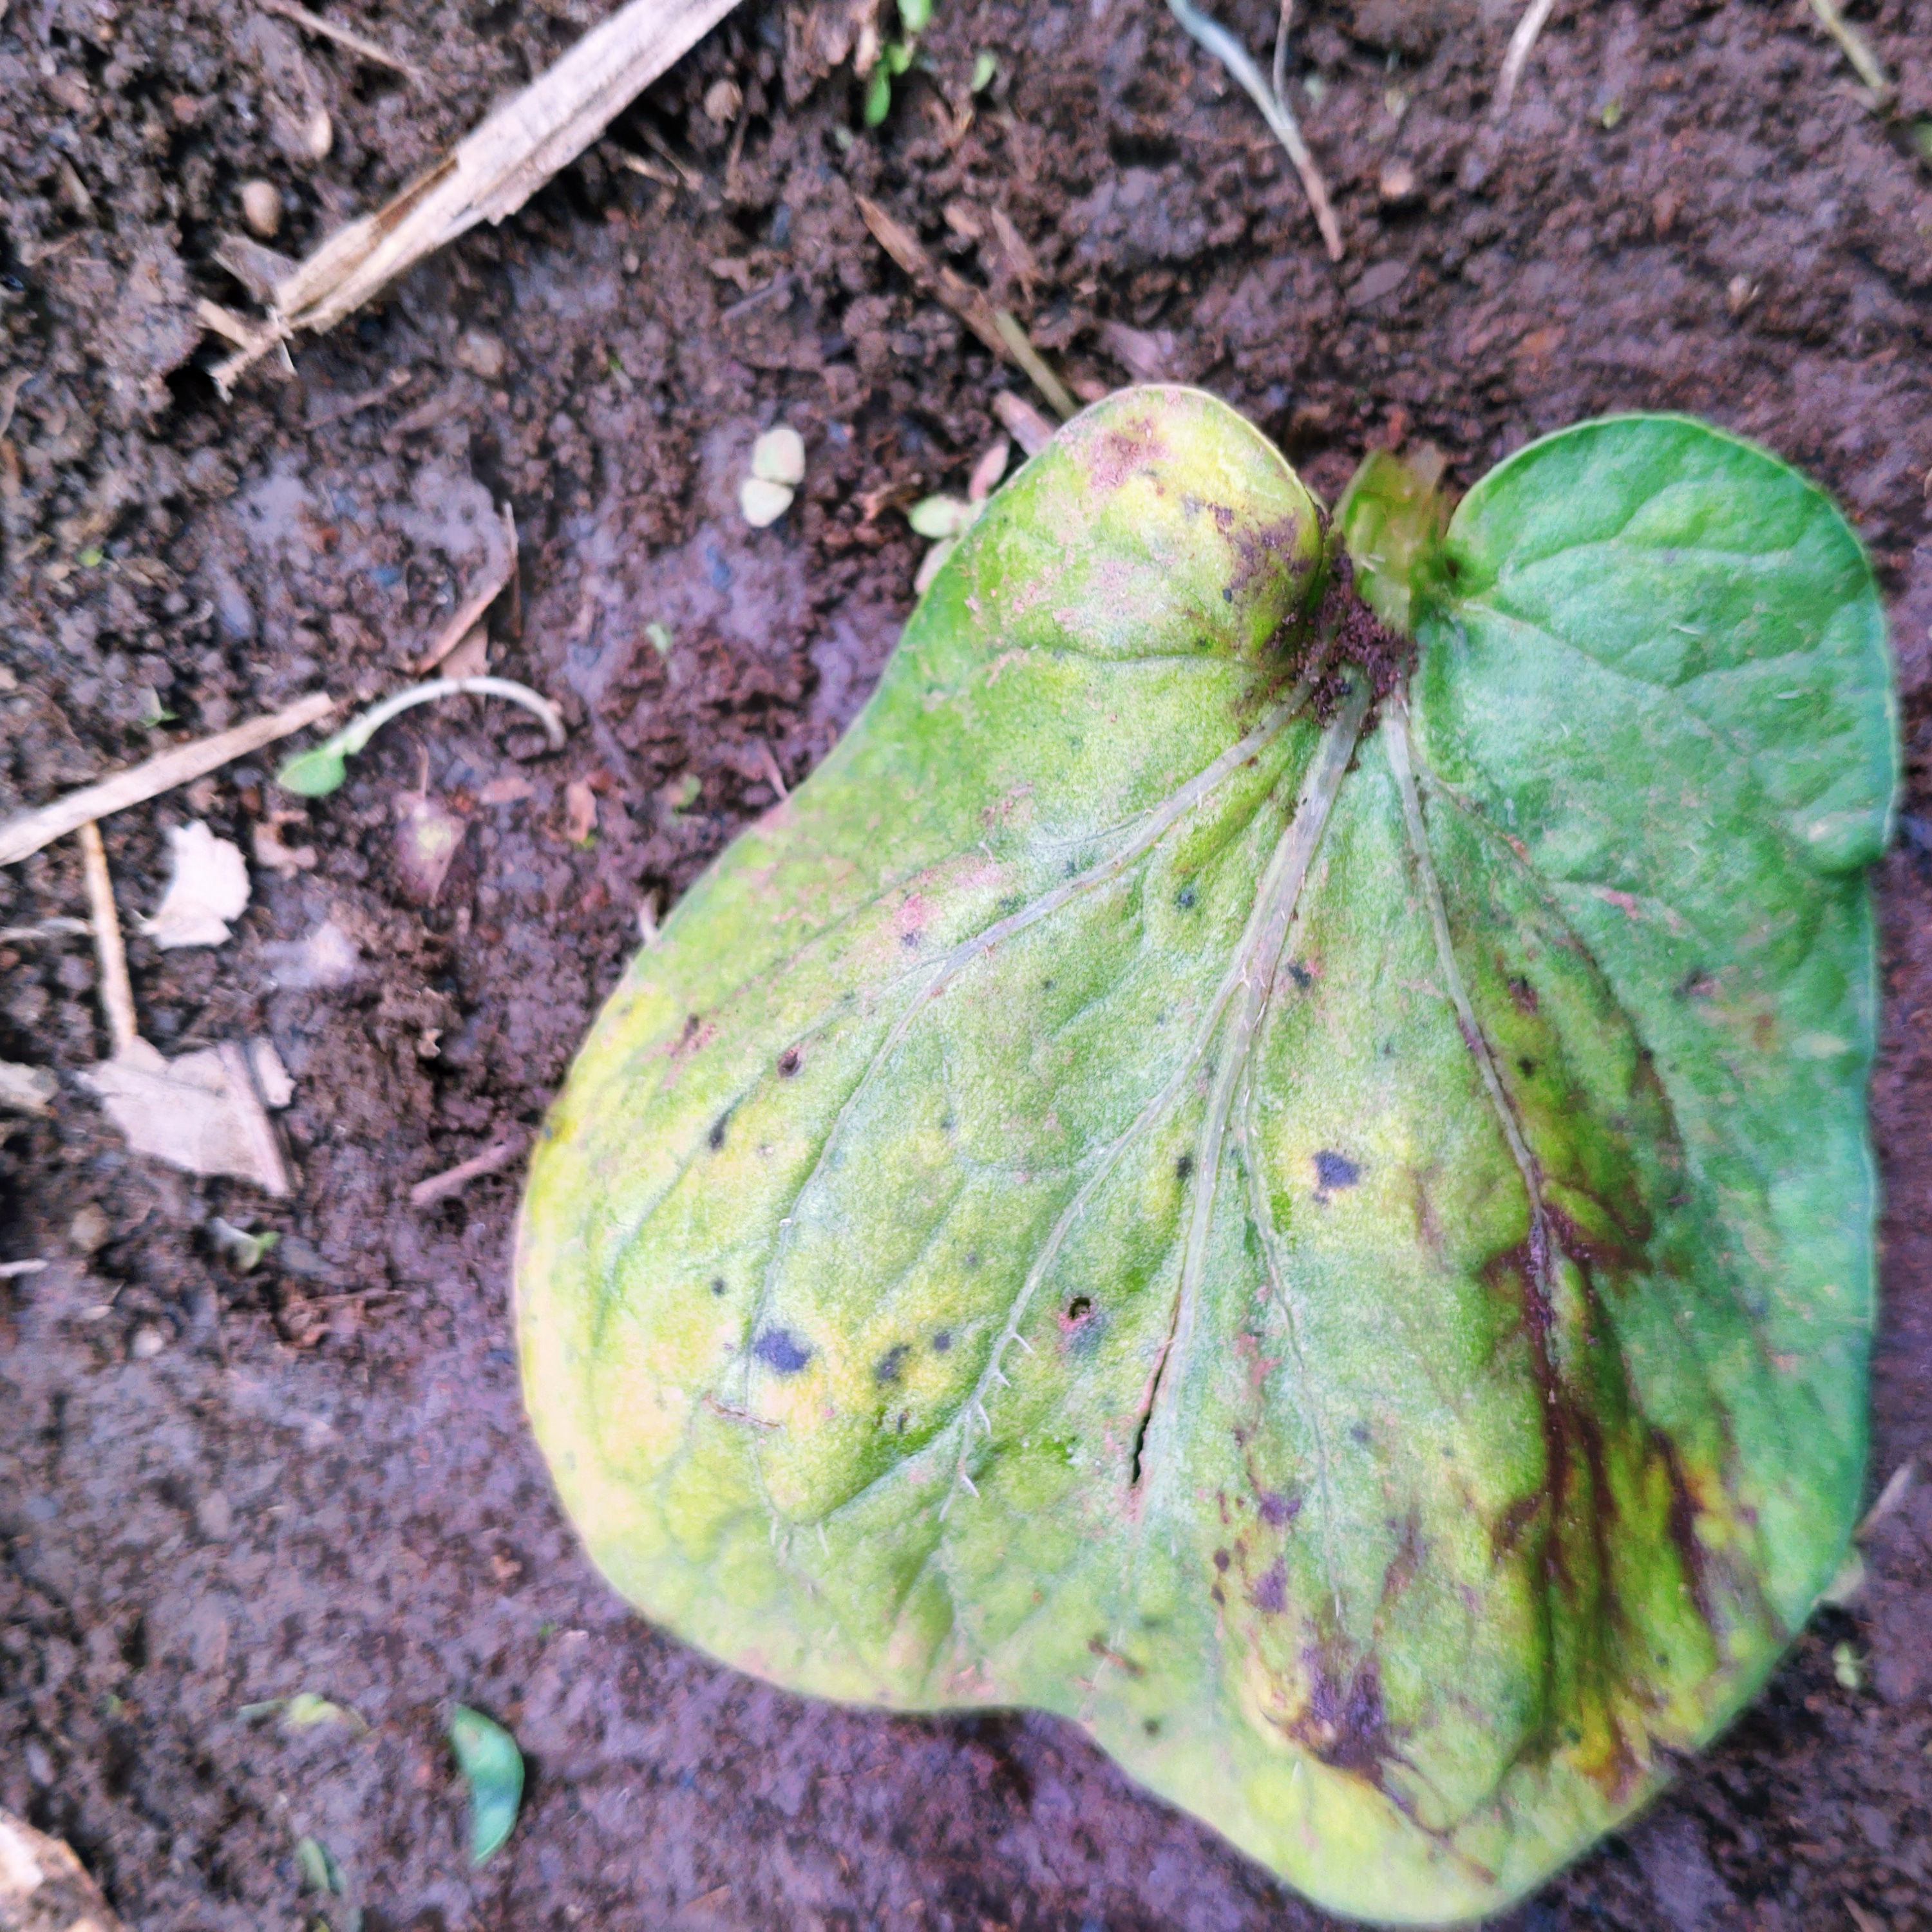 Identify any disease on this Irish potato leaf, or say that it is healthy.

late blight
